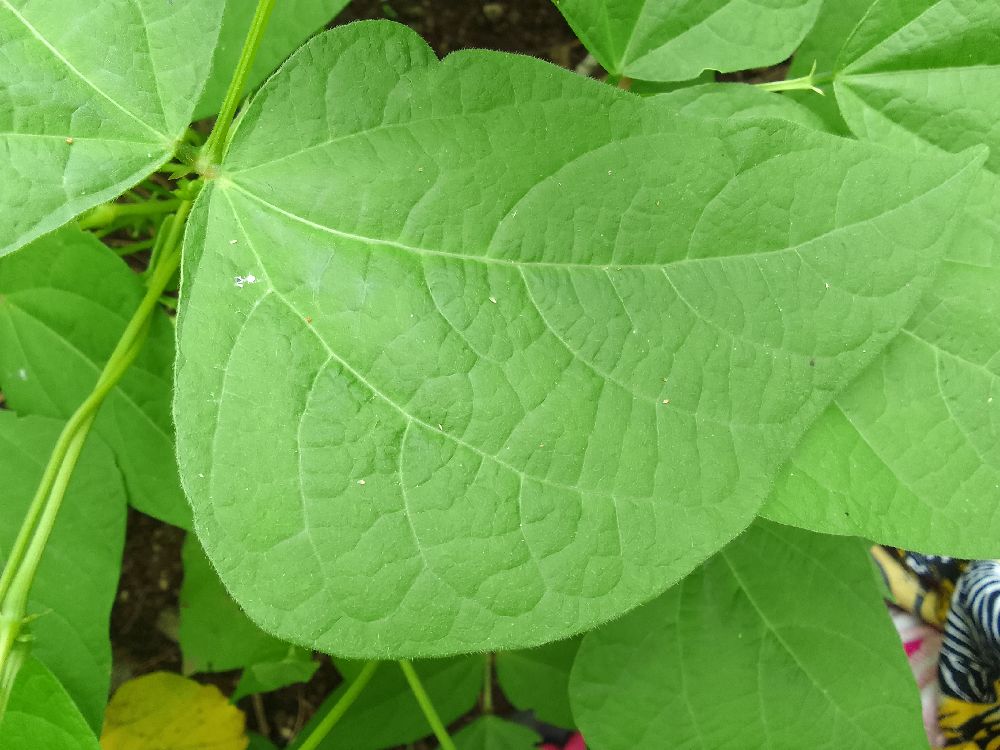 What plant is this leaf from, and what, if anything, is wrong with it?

common bean, healthy
